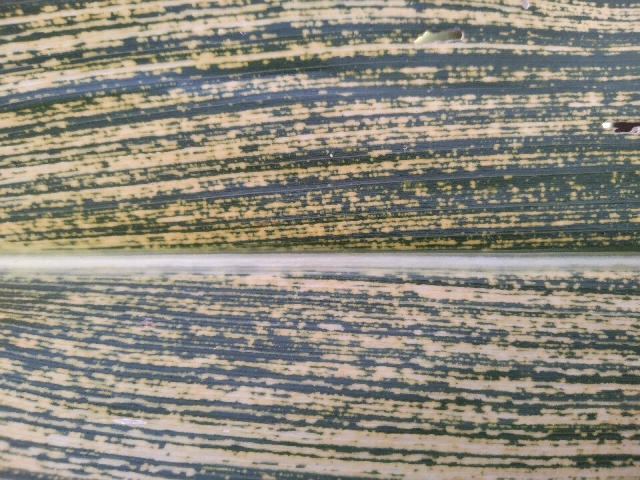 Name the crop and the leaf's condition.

maize, maize streak virus
